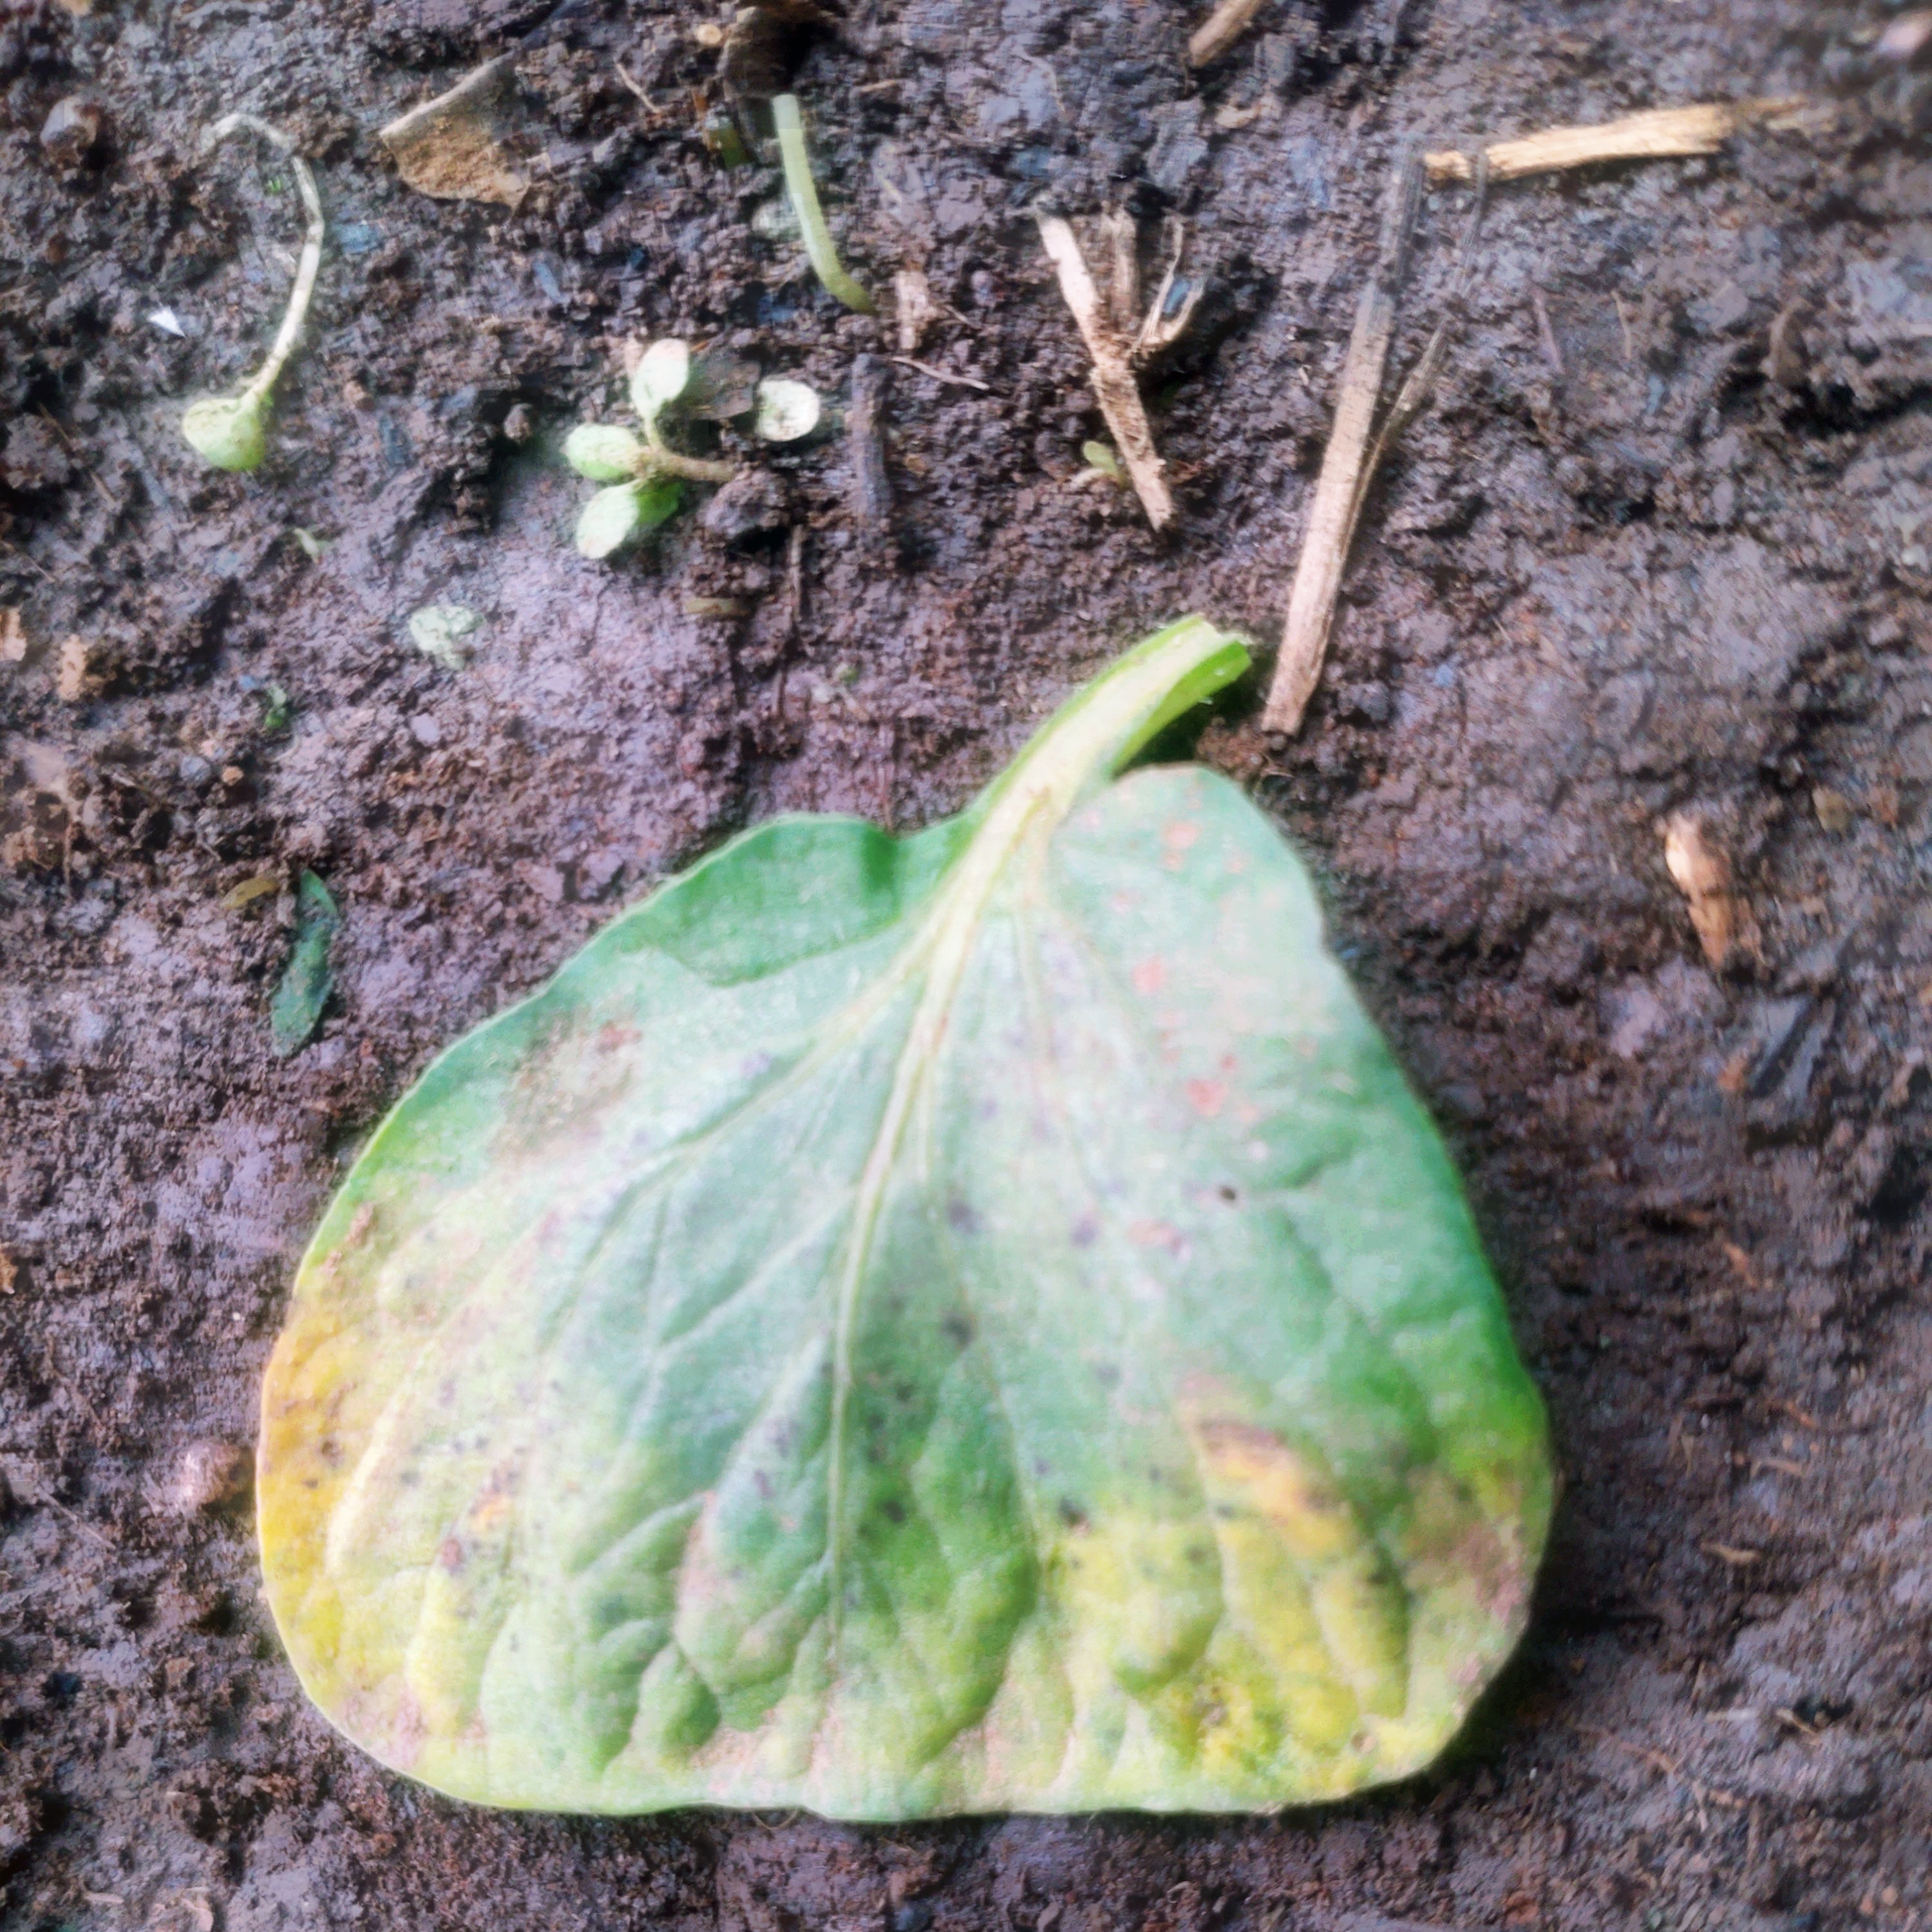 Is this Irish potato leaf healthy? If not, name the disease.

late blight
